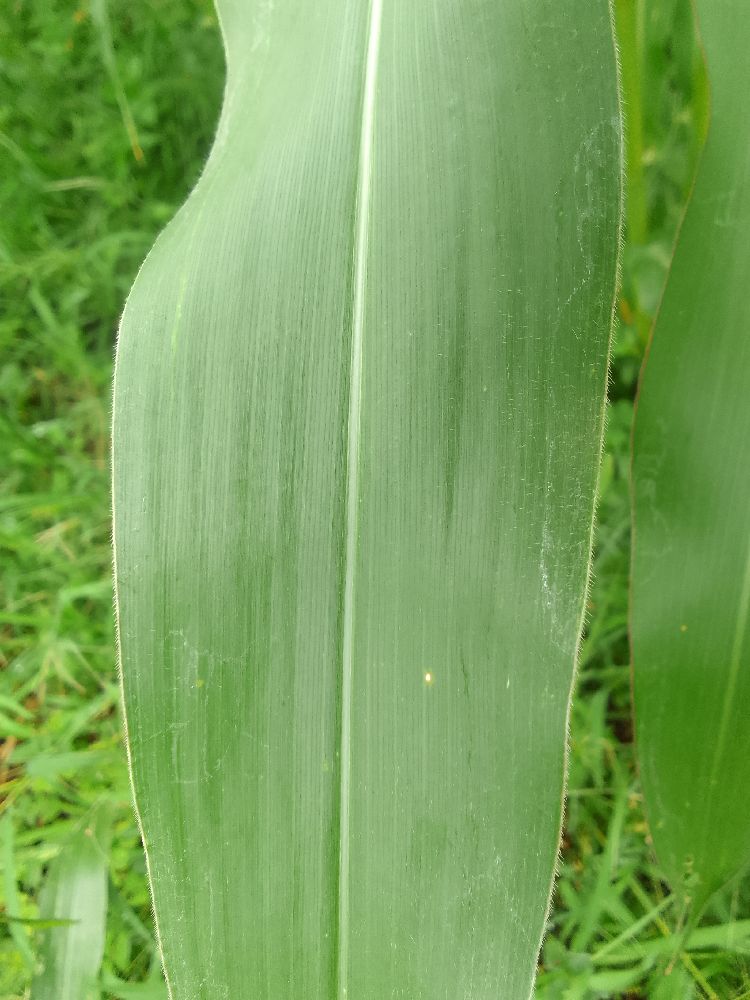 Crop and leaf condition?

maize, healthy
